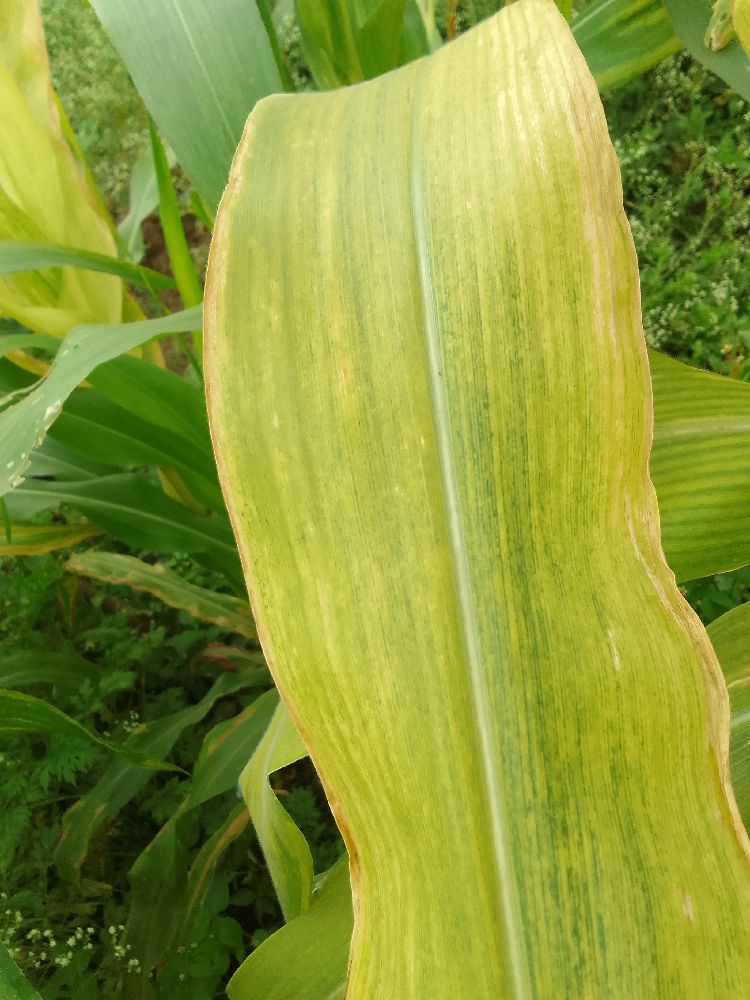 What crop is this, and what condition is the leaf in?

maize, maize lethal necrosis
